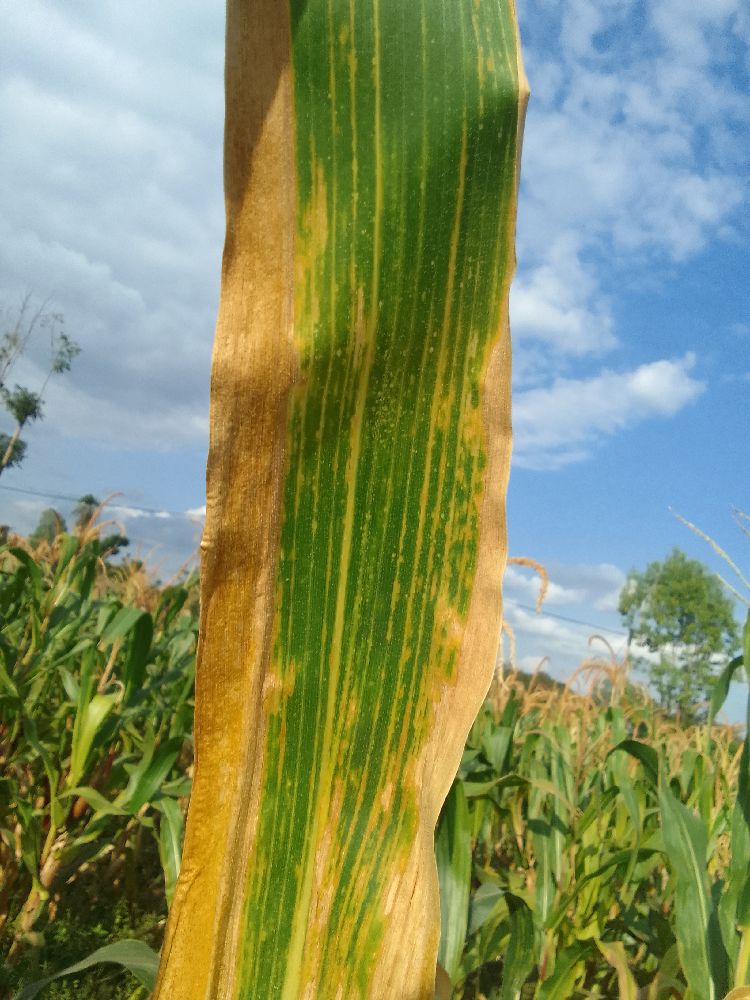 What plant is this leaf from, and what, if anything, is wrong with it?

maize, maize lethal necrosis
